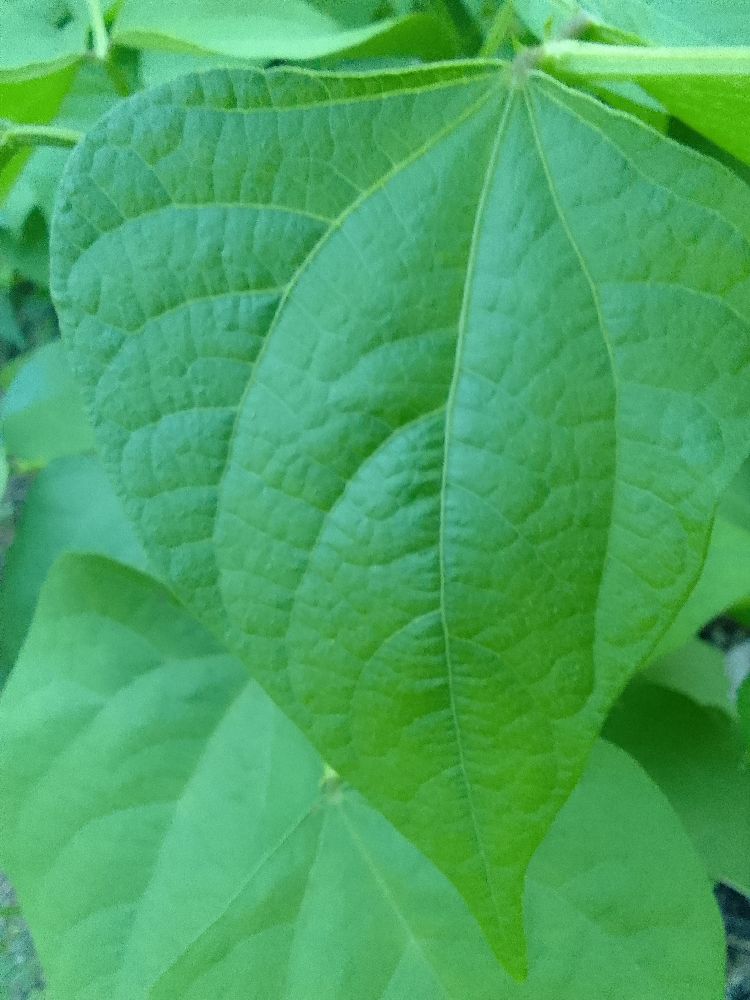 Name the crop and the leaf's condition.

common bean, healthy
